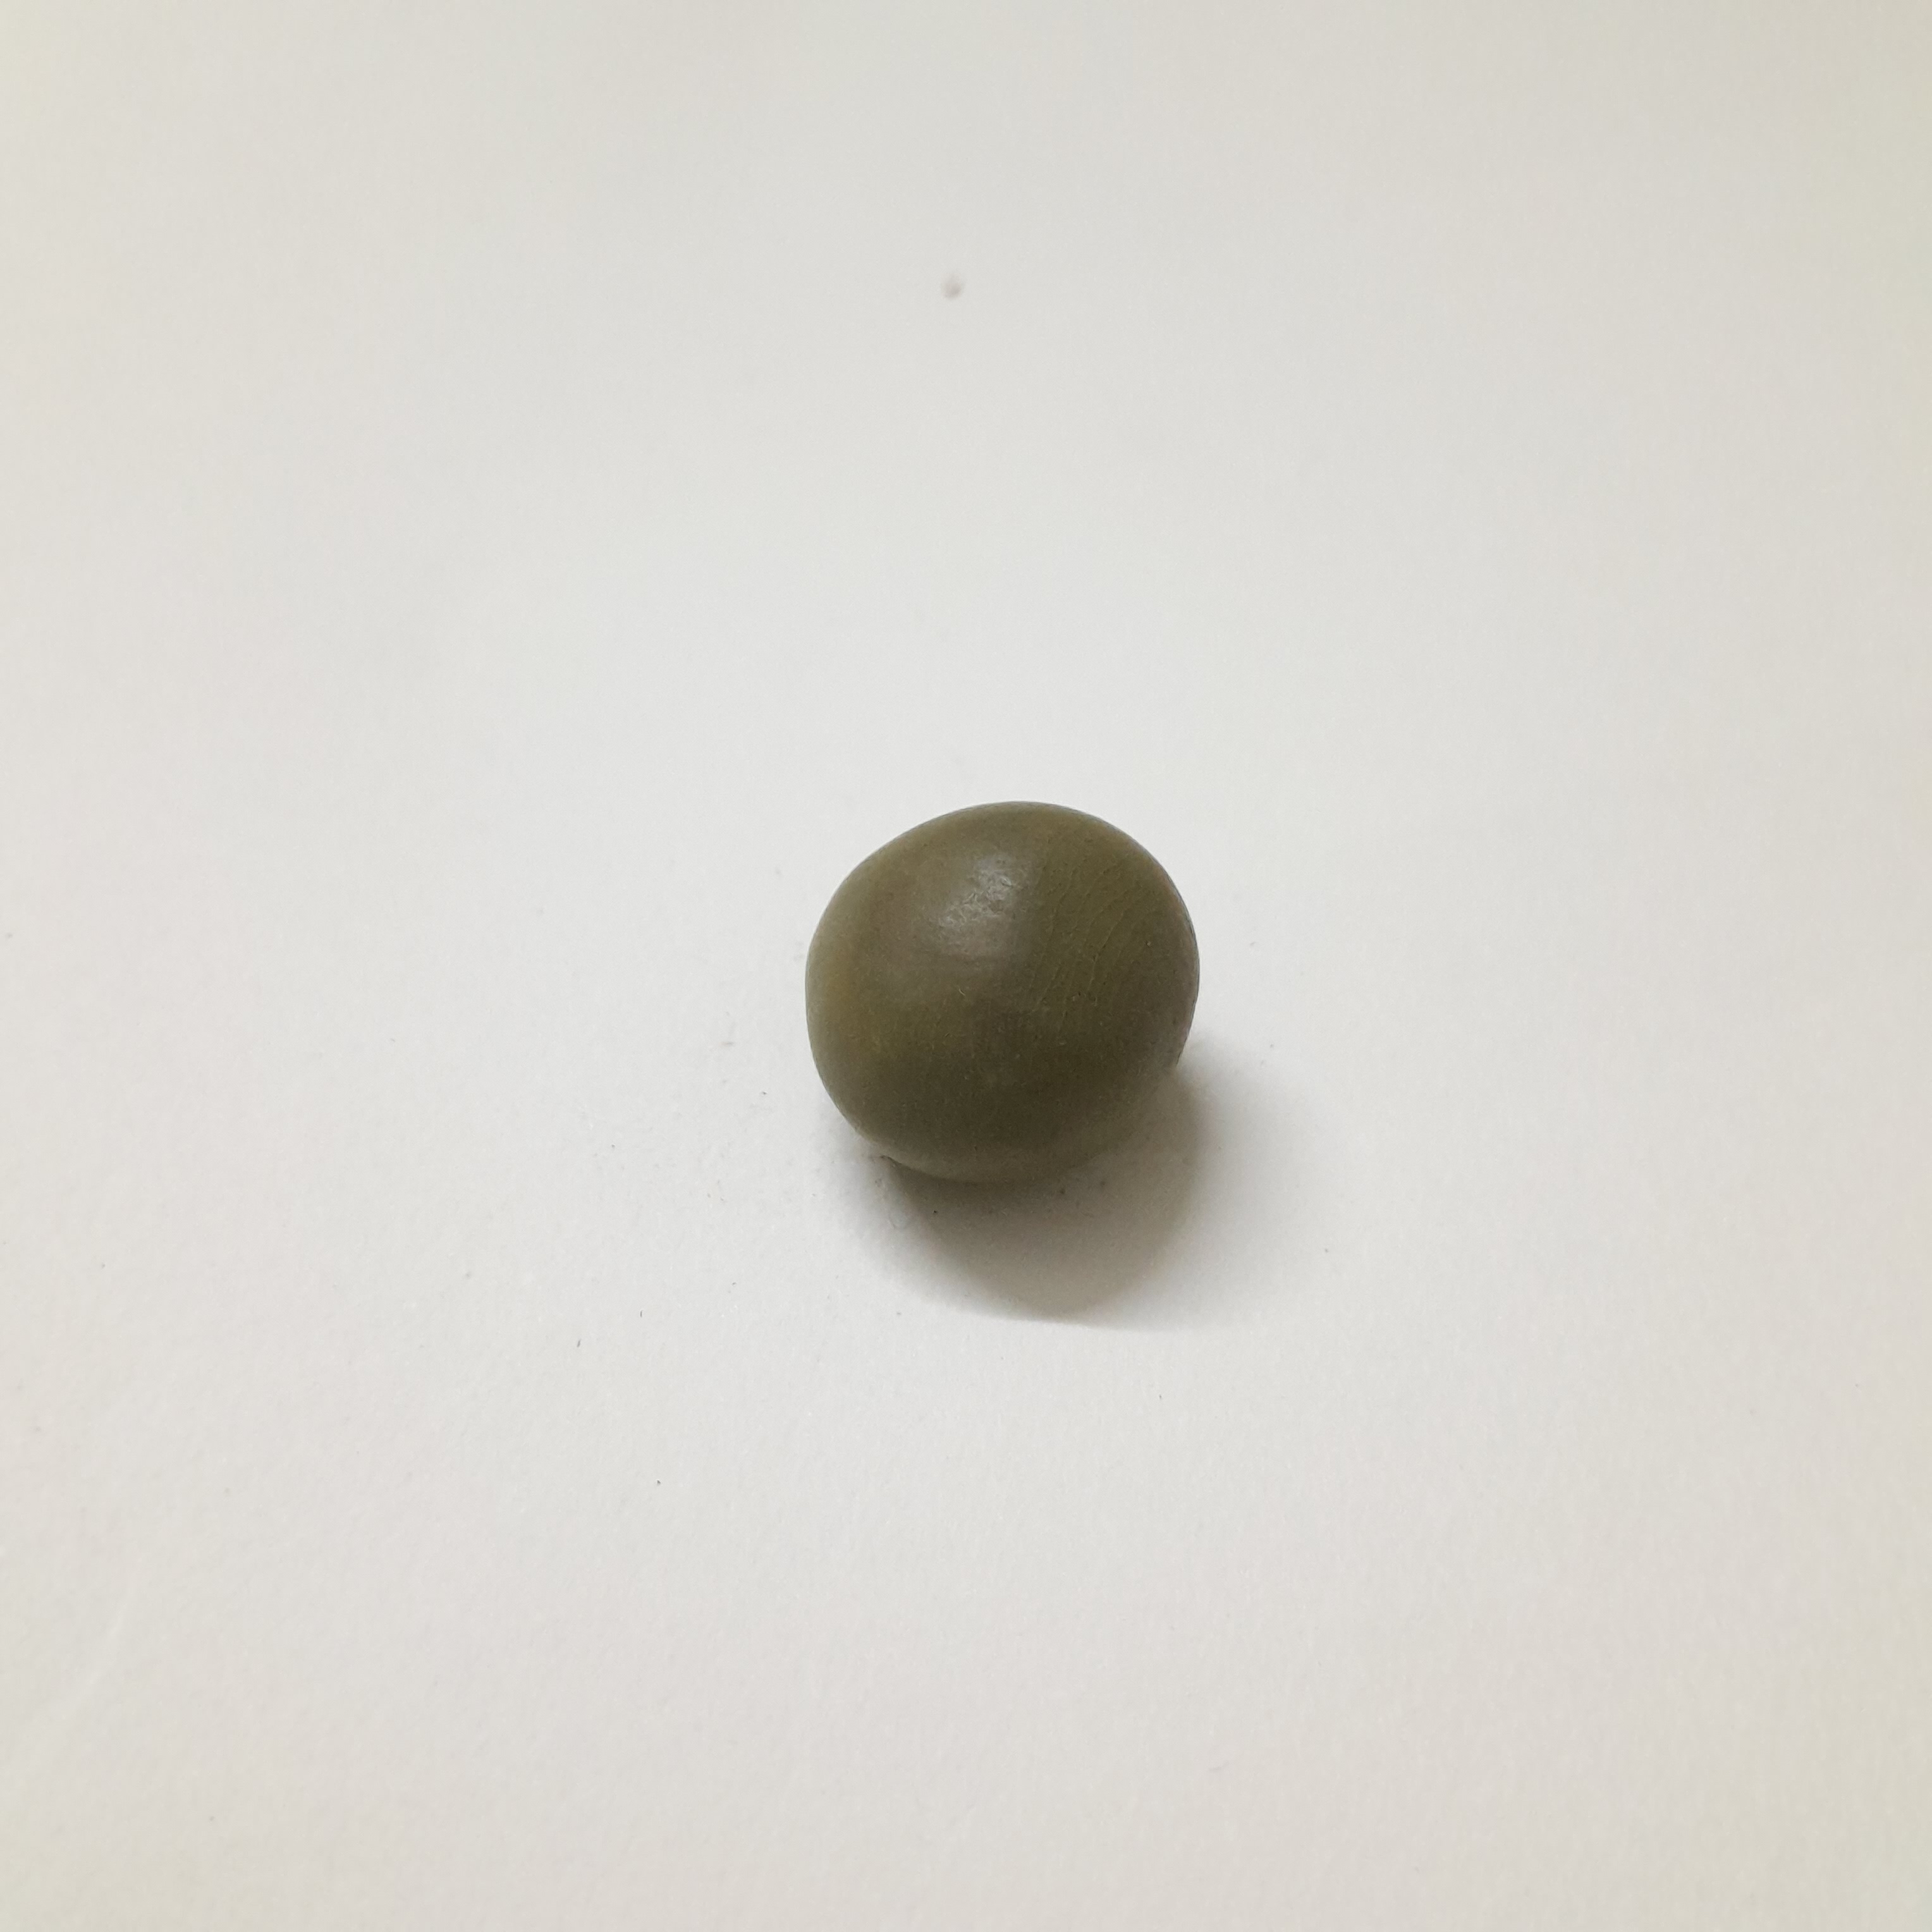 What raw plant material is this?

sagargota
